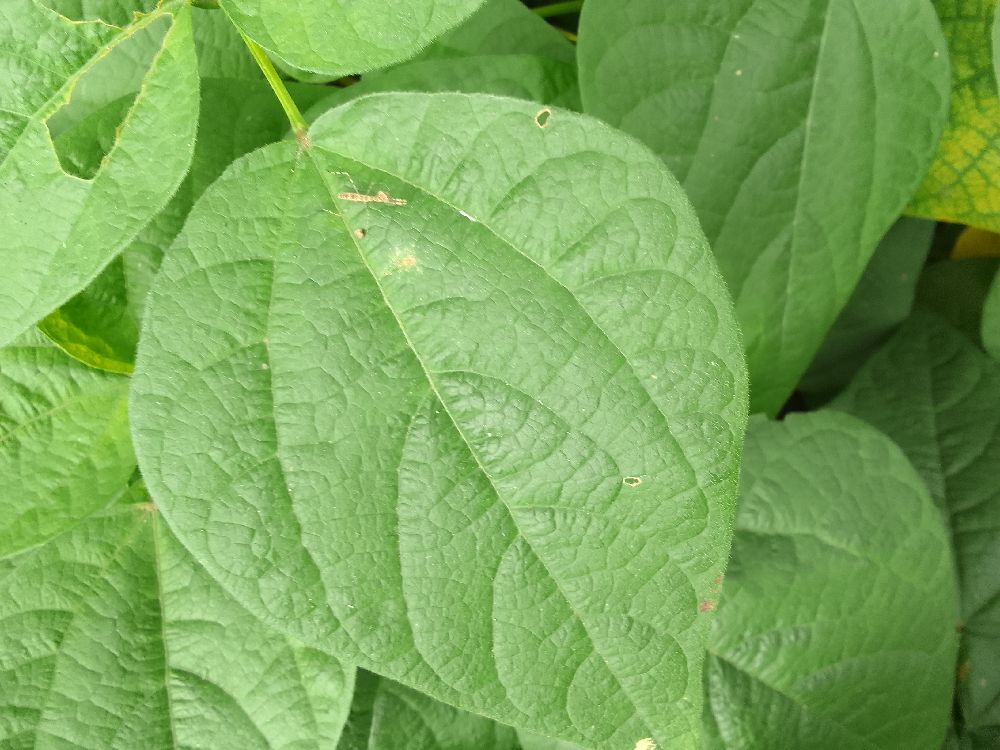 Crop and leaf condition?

common bean, healthy
